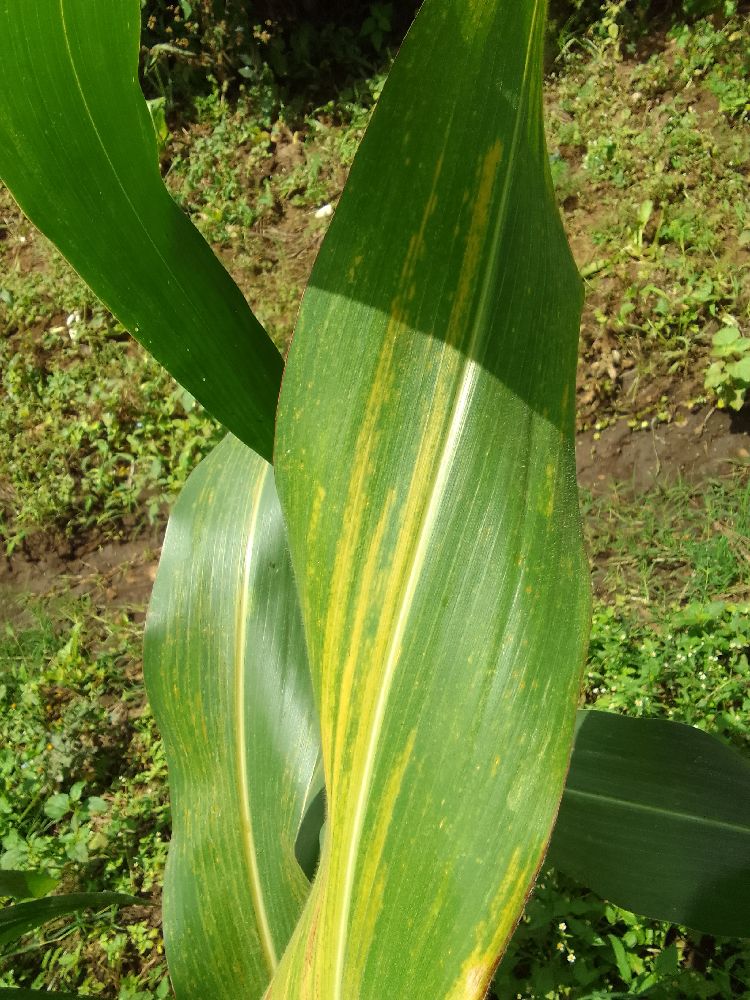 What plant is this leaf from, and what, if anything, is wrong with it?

maize, maize lethal necrosis
